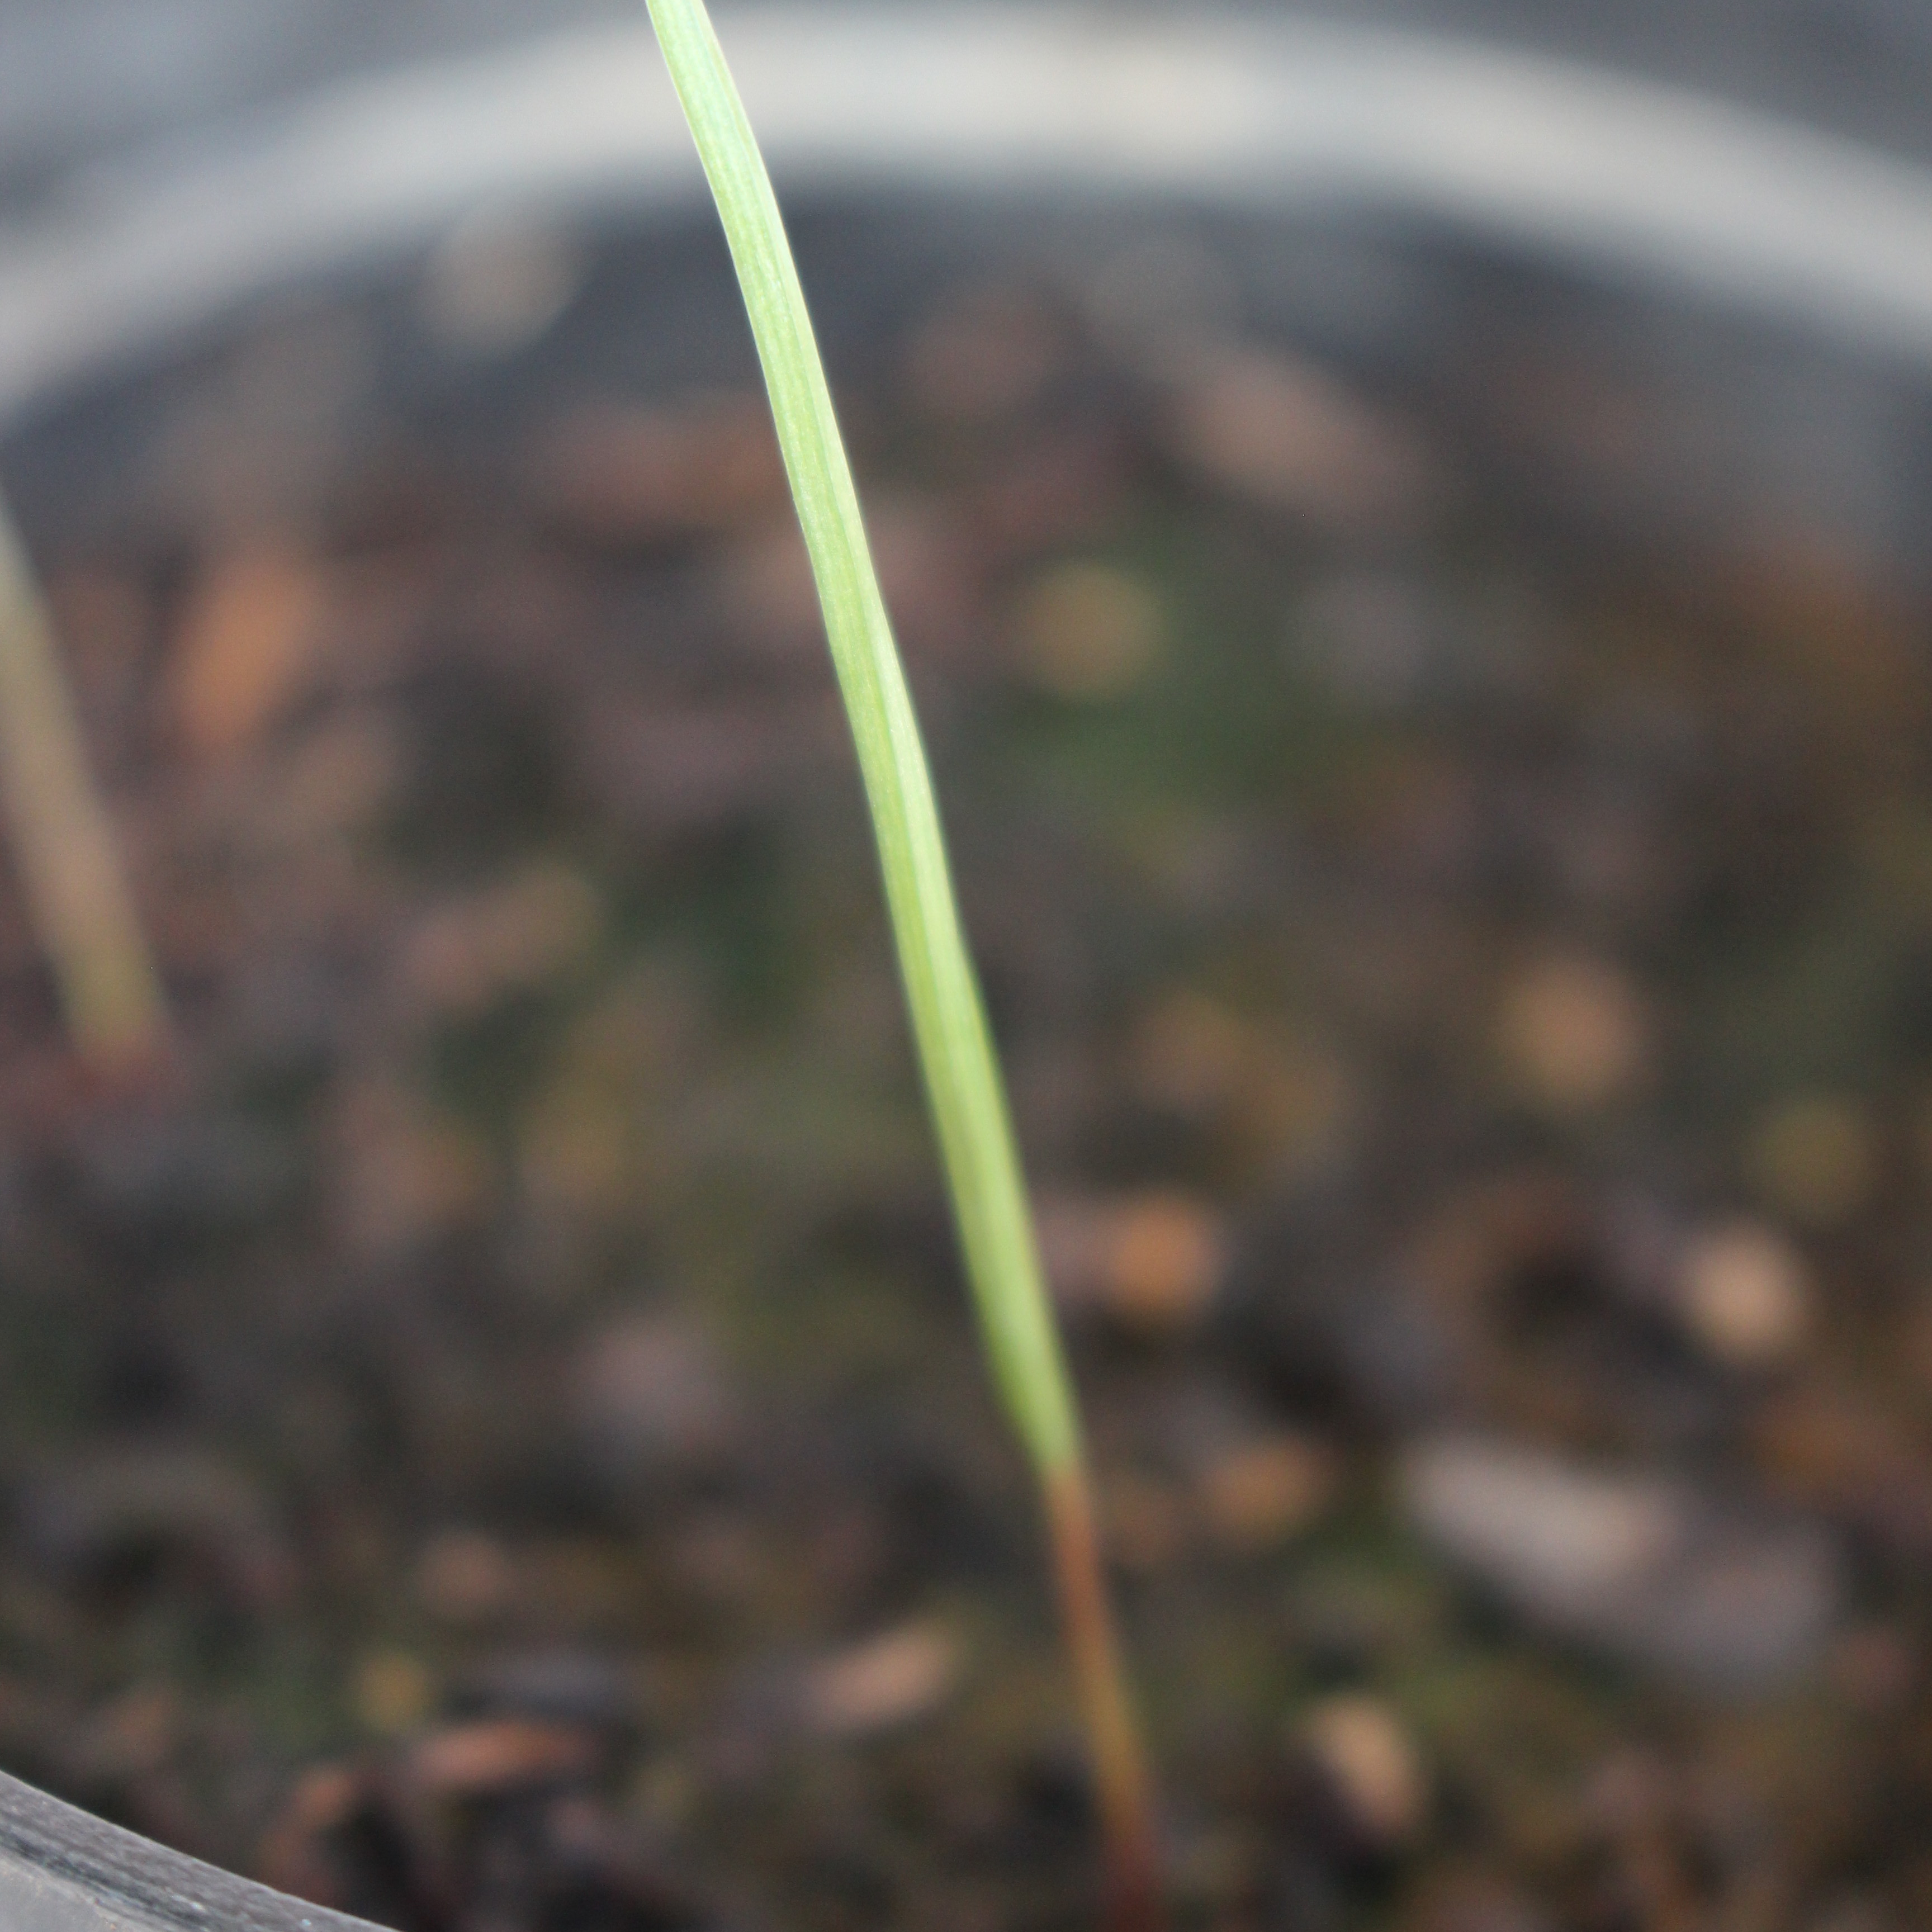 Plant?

Lolium multiflorum
